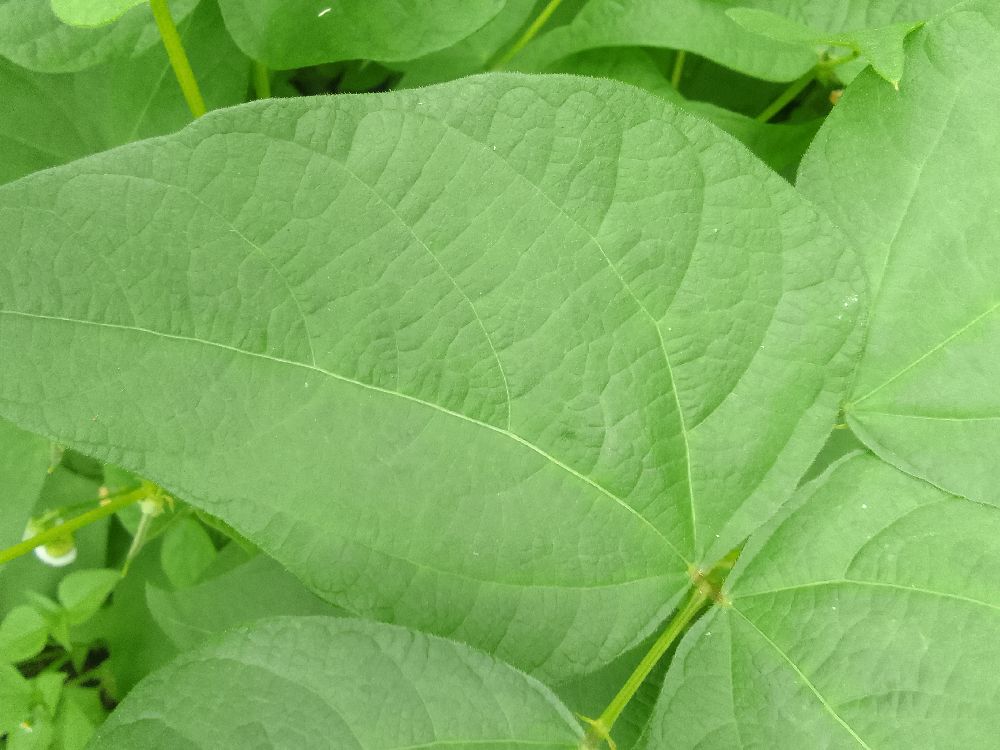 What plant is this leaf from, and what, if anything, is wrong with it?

common bean, healthy
